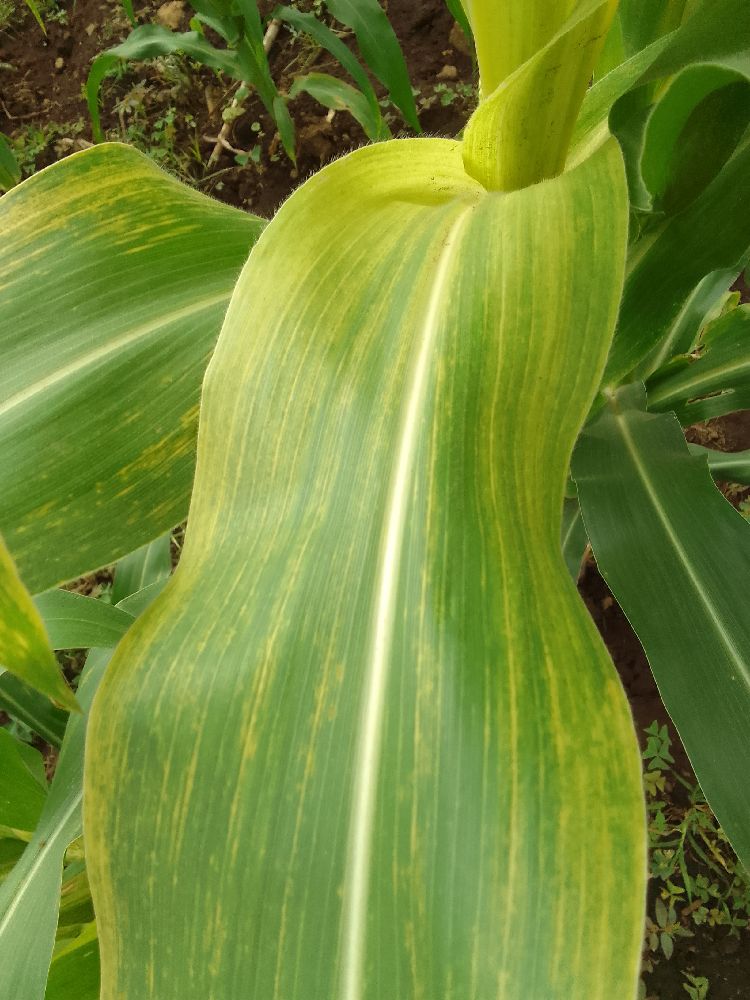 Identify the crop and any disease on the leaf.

maize, maize lethal necrosis
